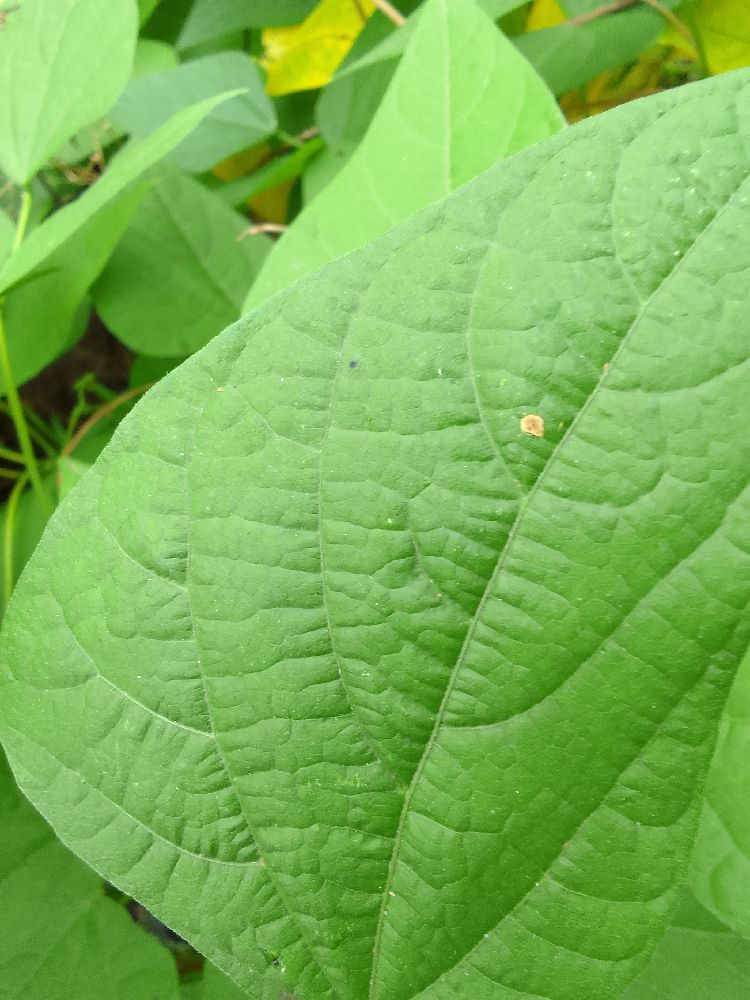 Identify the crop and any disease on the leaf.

common bean, healthy
